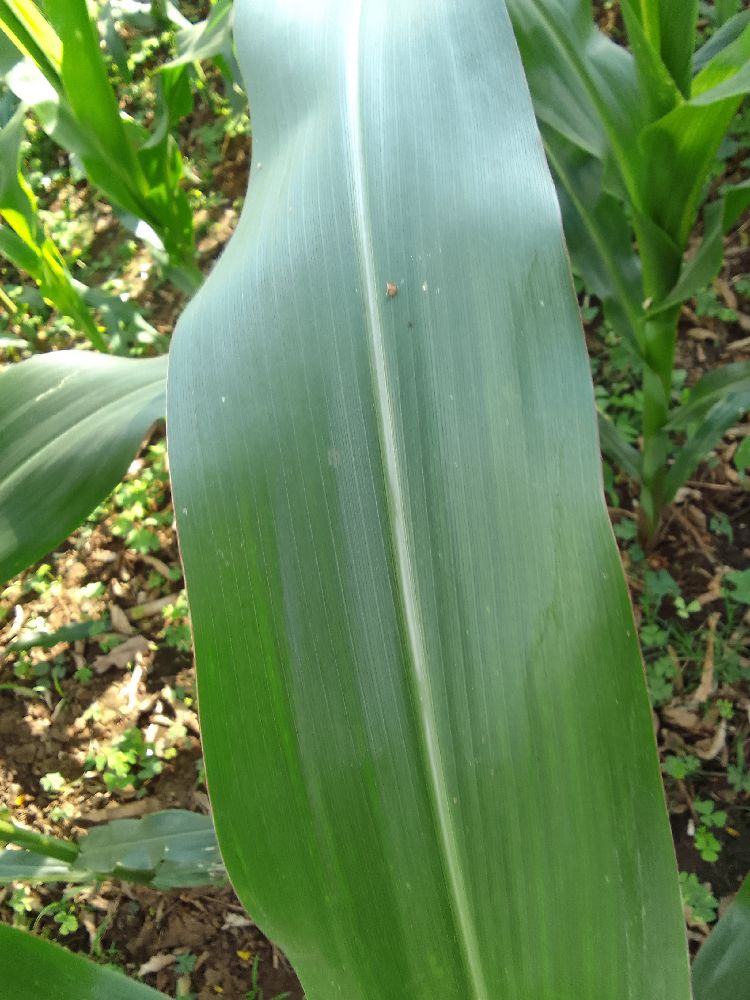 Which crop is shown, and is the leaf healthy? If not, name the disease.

maize, healthy
